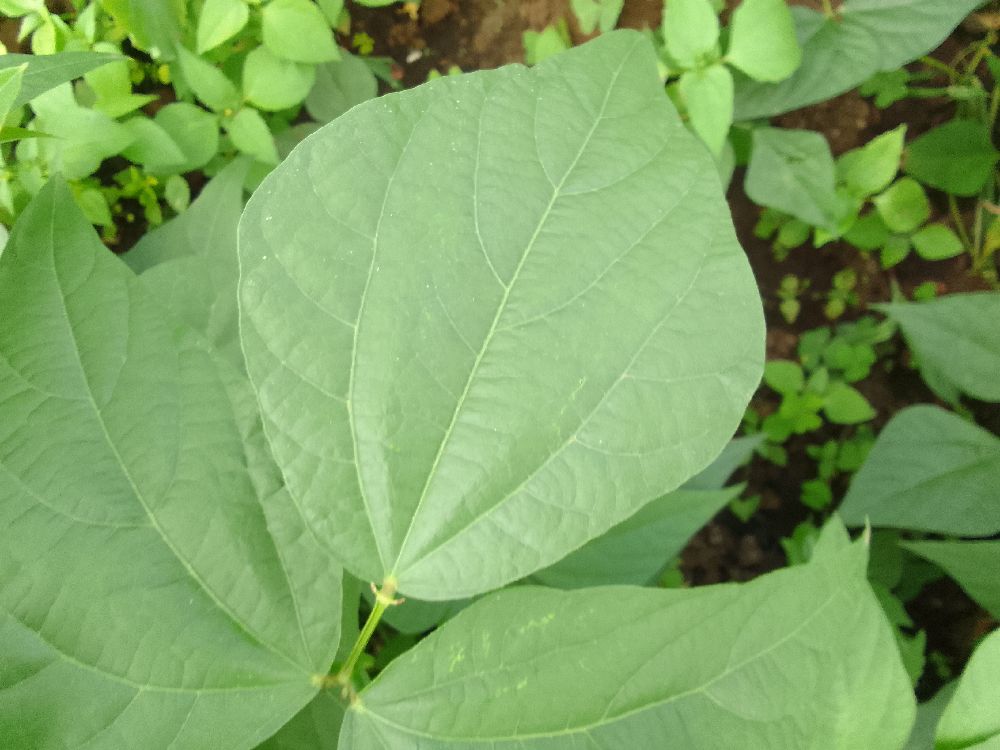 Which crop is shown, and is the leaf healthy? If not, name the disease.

common bean, healthy
